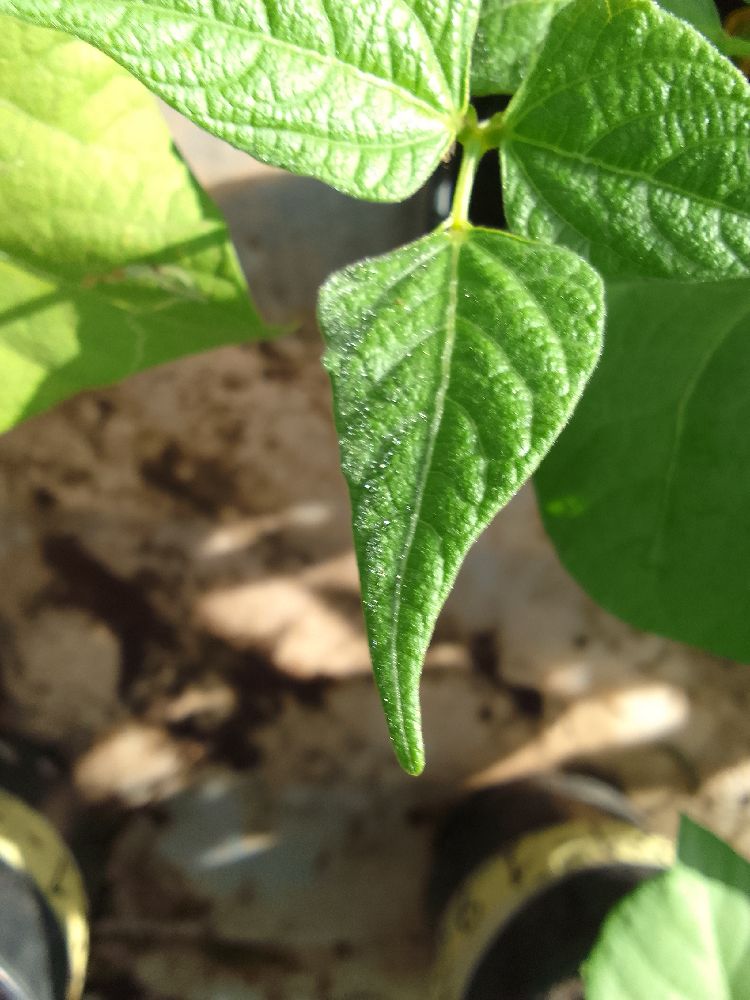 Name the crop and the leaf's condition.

common bean, healthy
